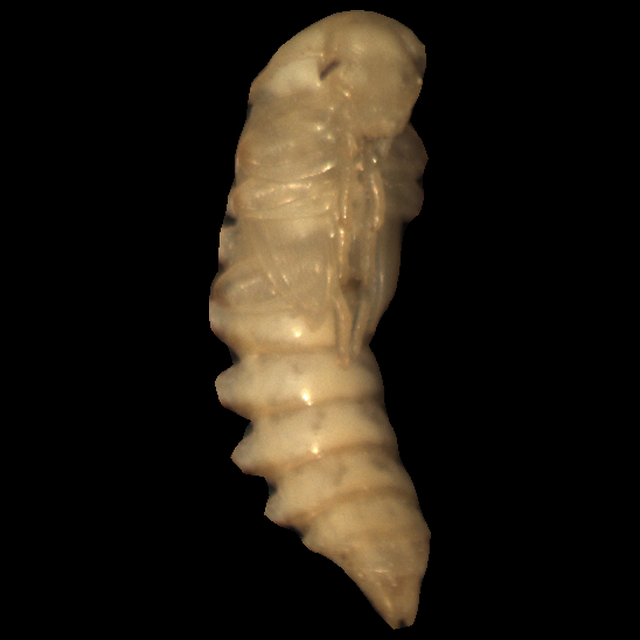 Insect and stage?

mealworm pupa
